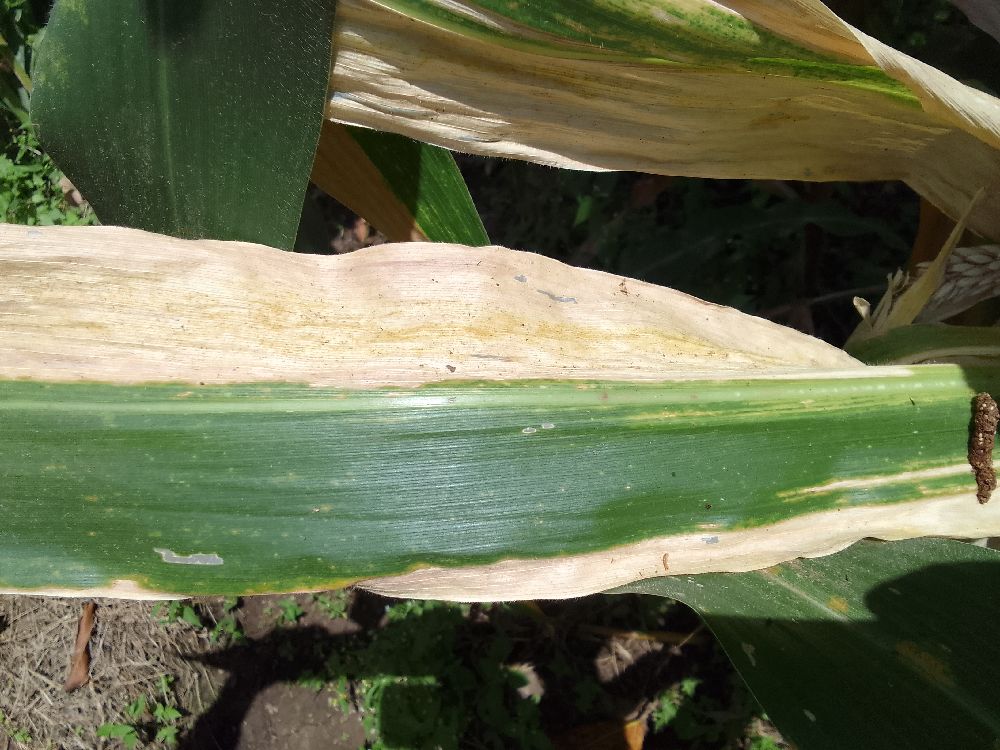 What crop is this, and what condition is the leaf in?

maize, maize lethal necrosis
